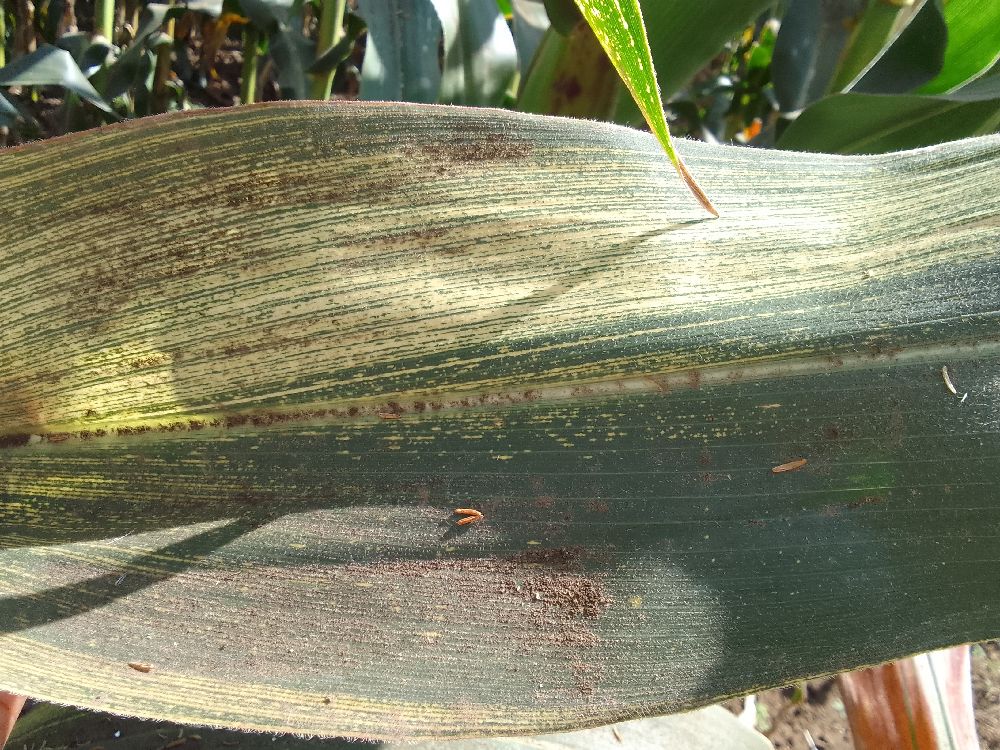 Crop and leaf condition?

maize, maize streak virus
